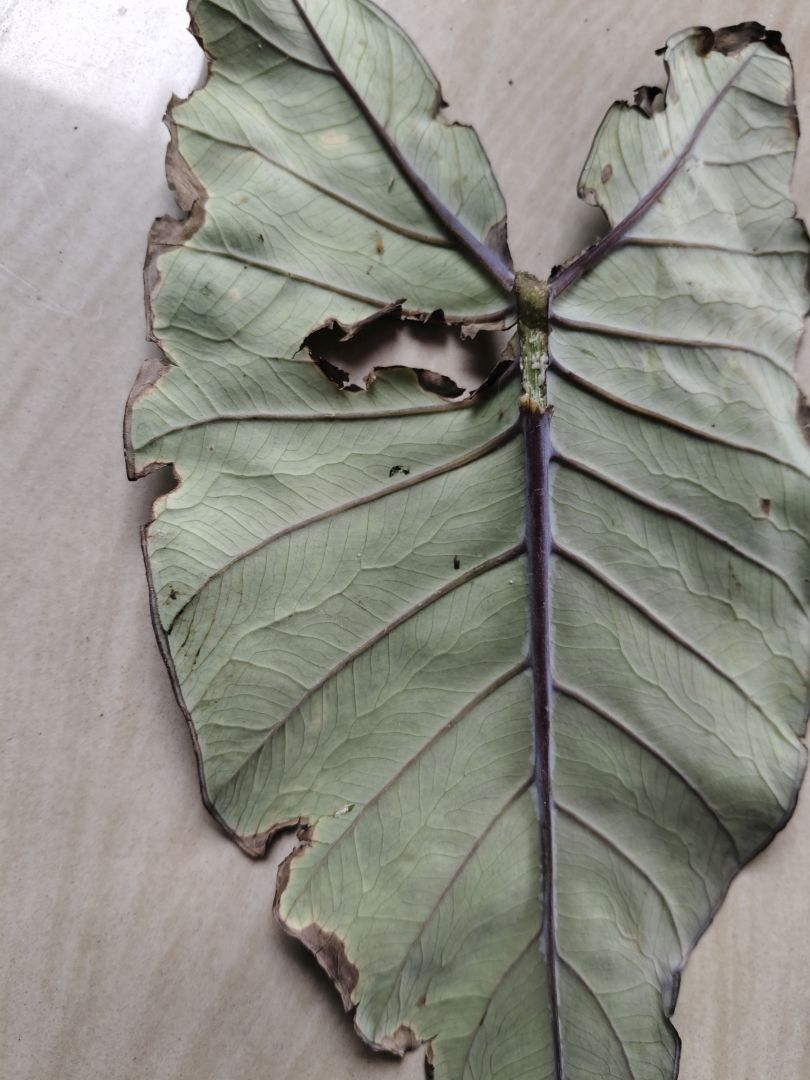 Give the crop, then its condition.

taro, leaf blight
